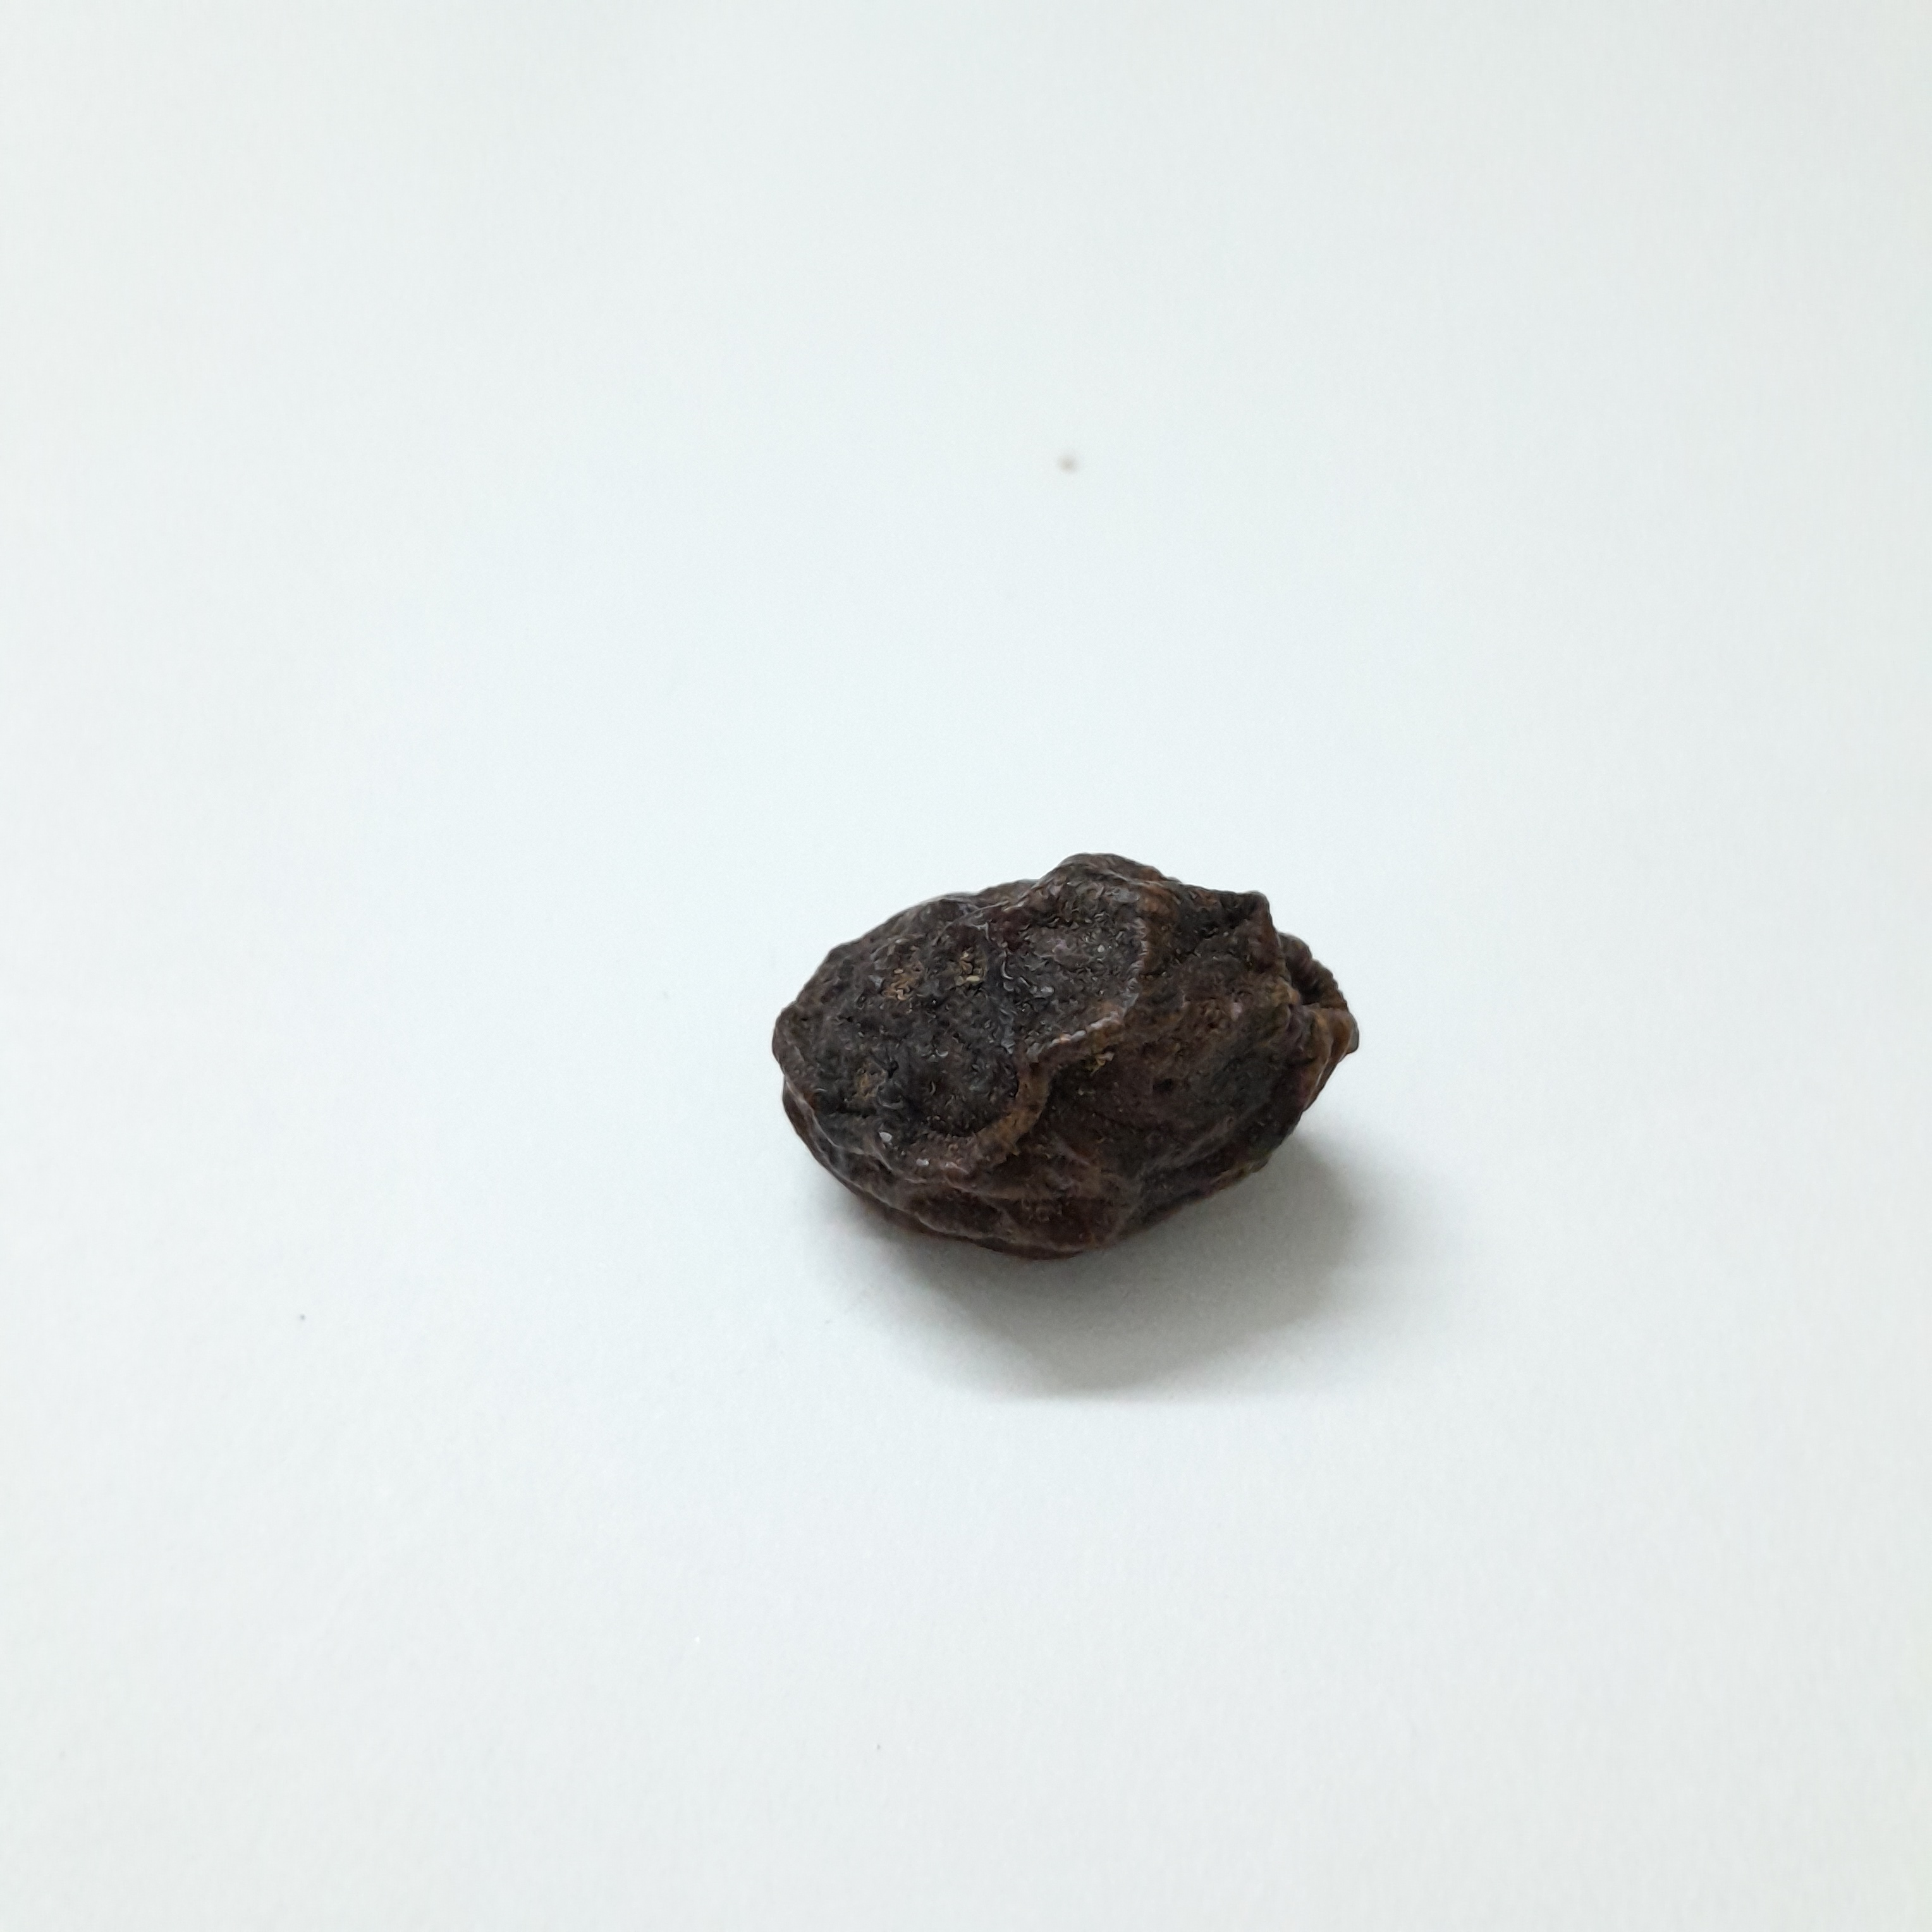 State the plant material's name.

kadukharik
